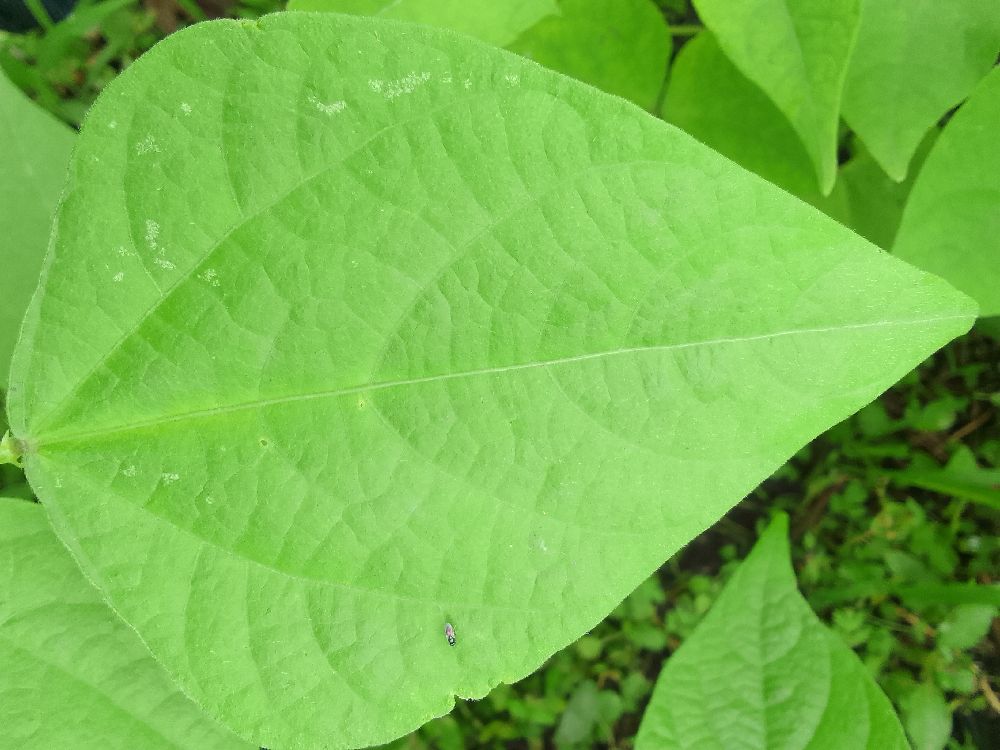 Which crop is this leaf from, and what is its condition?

common bean, healthy
